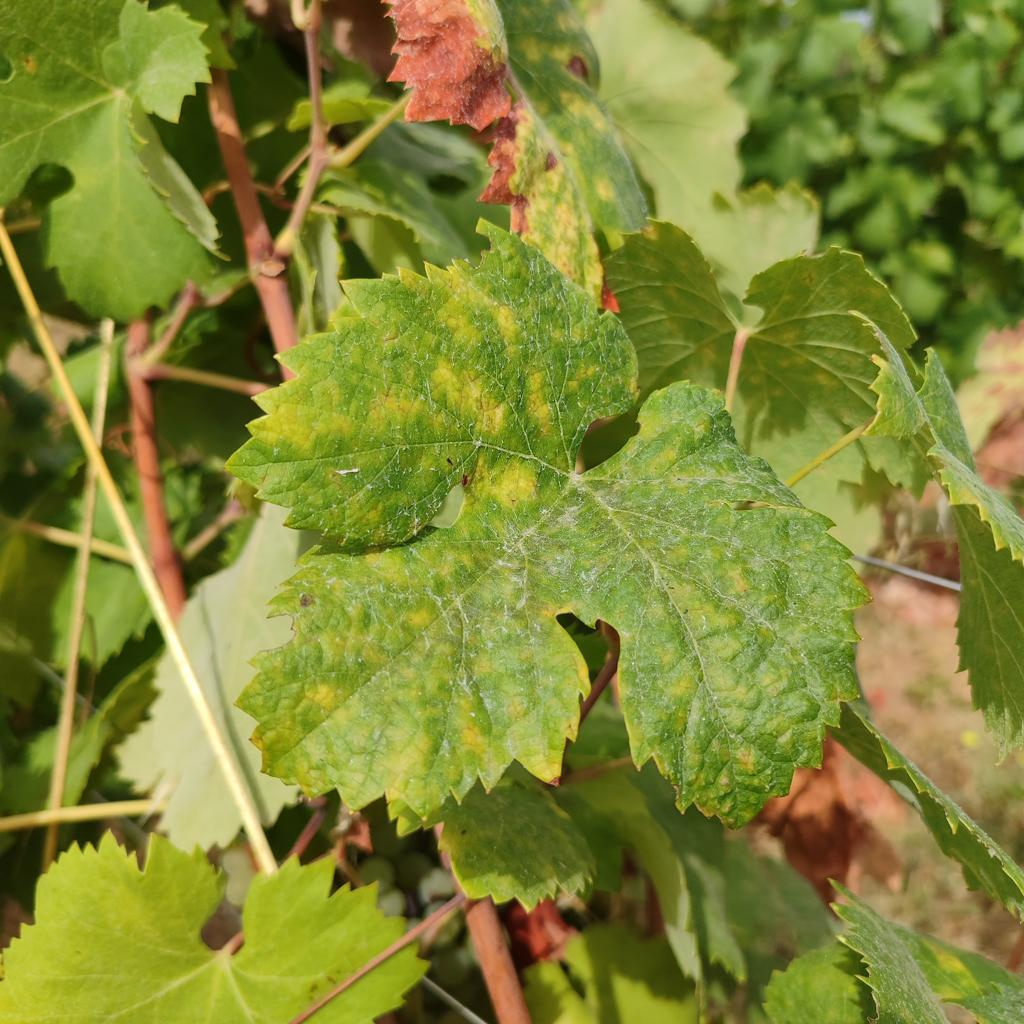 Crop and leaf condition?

grapevine, esca complex
